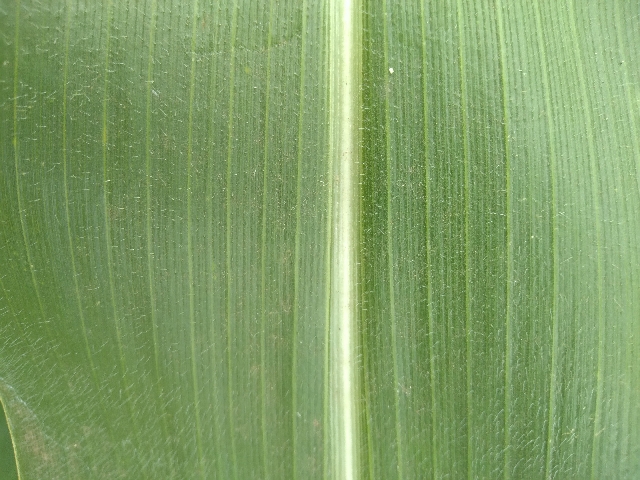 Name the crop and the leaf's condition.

maize, healthy
